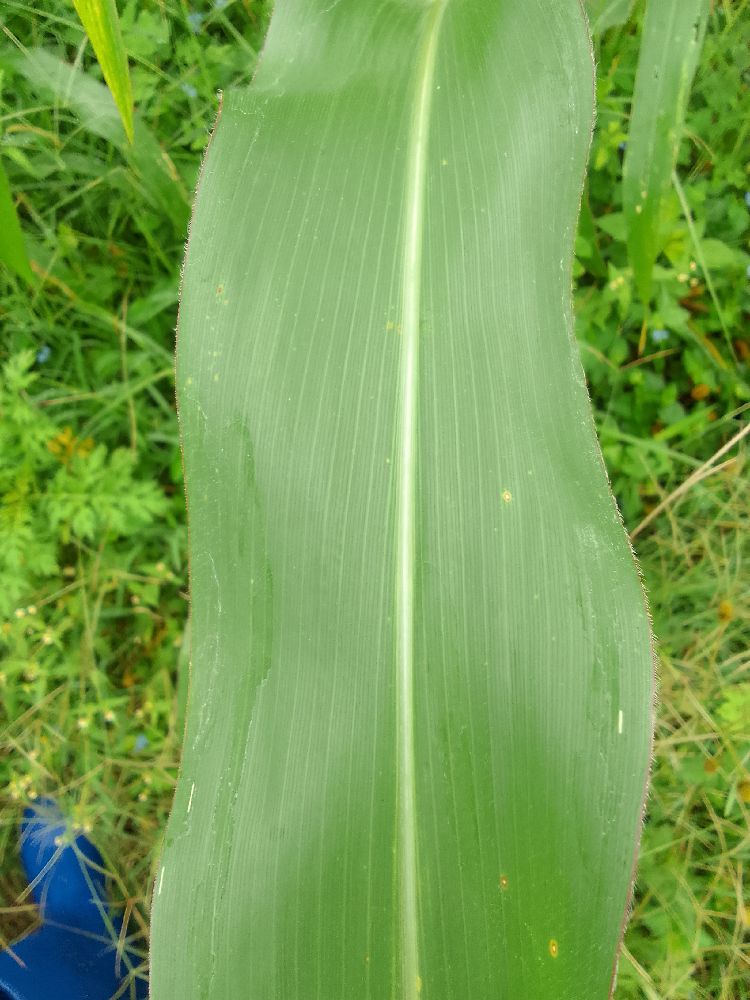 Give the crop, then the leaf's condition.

maize, healthy
